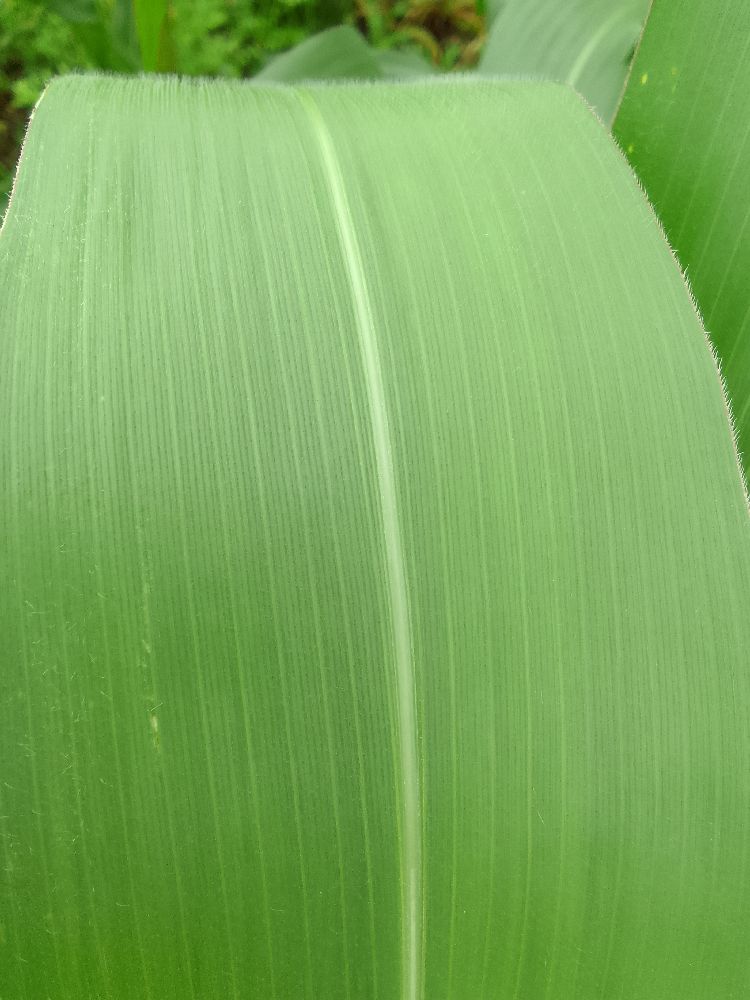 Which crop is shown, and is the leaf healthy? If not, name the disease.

maize, healthy
